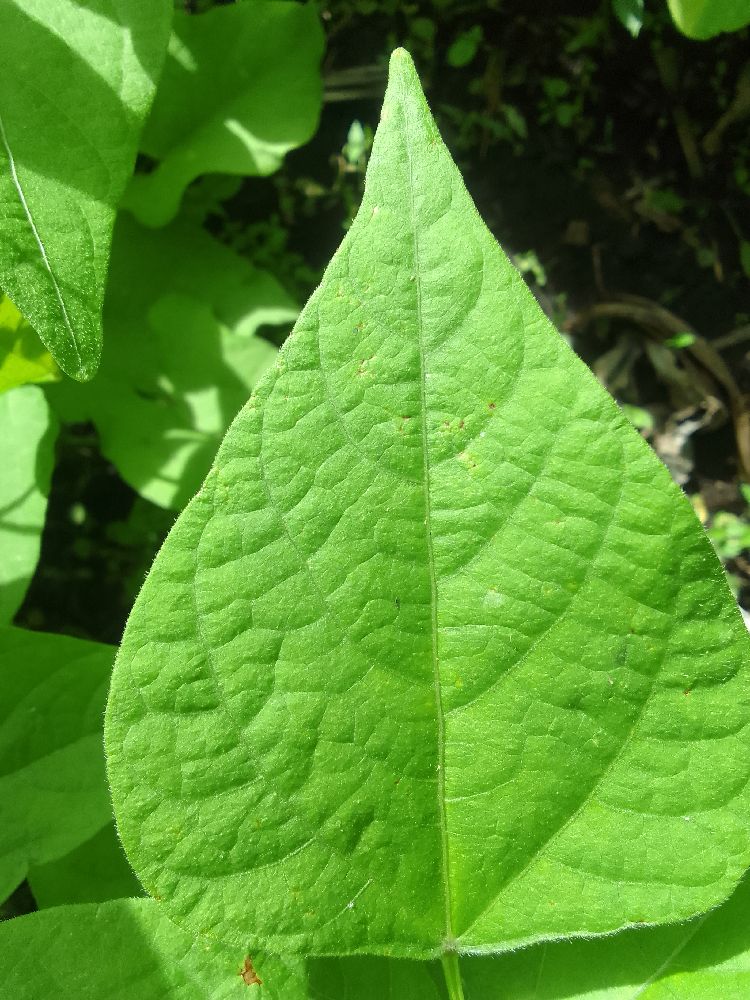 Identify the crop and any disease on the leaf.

common bean, healthy
